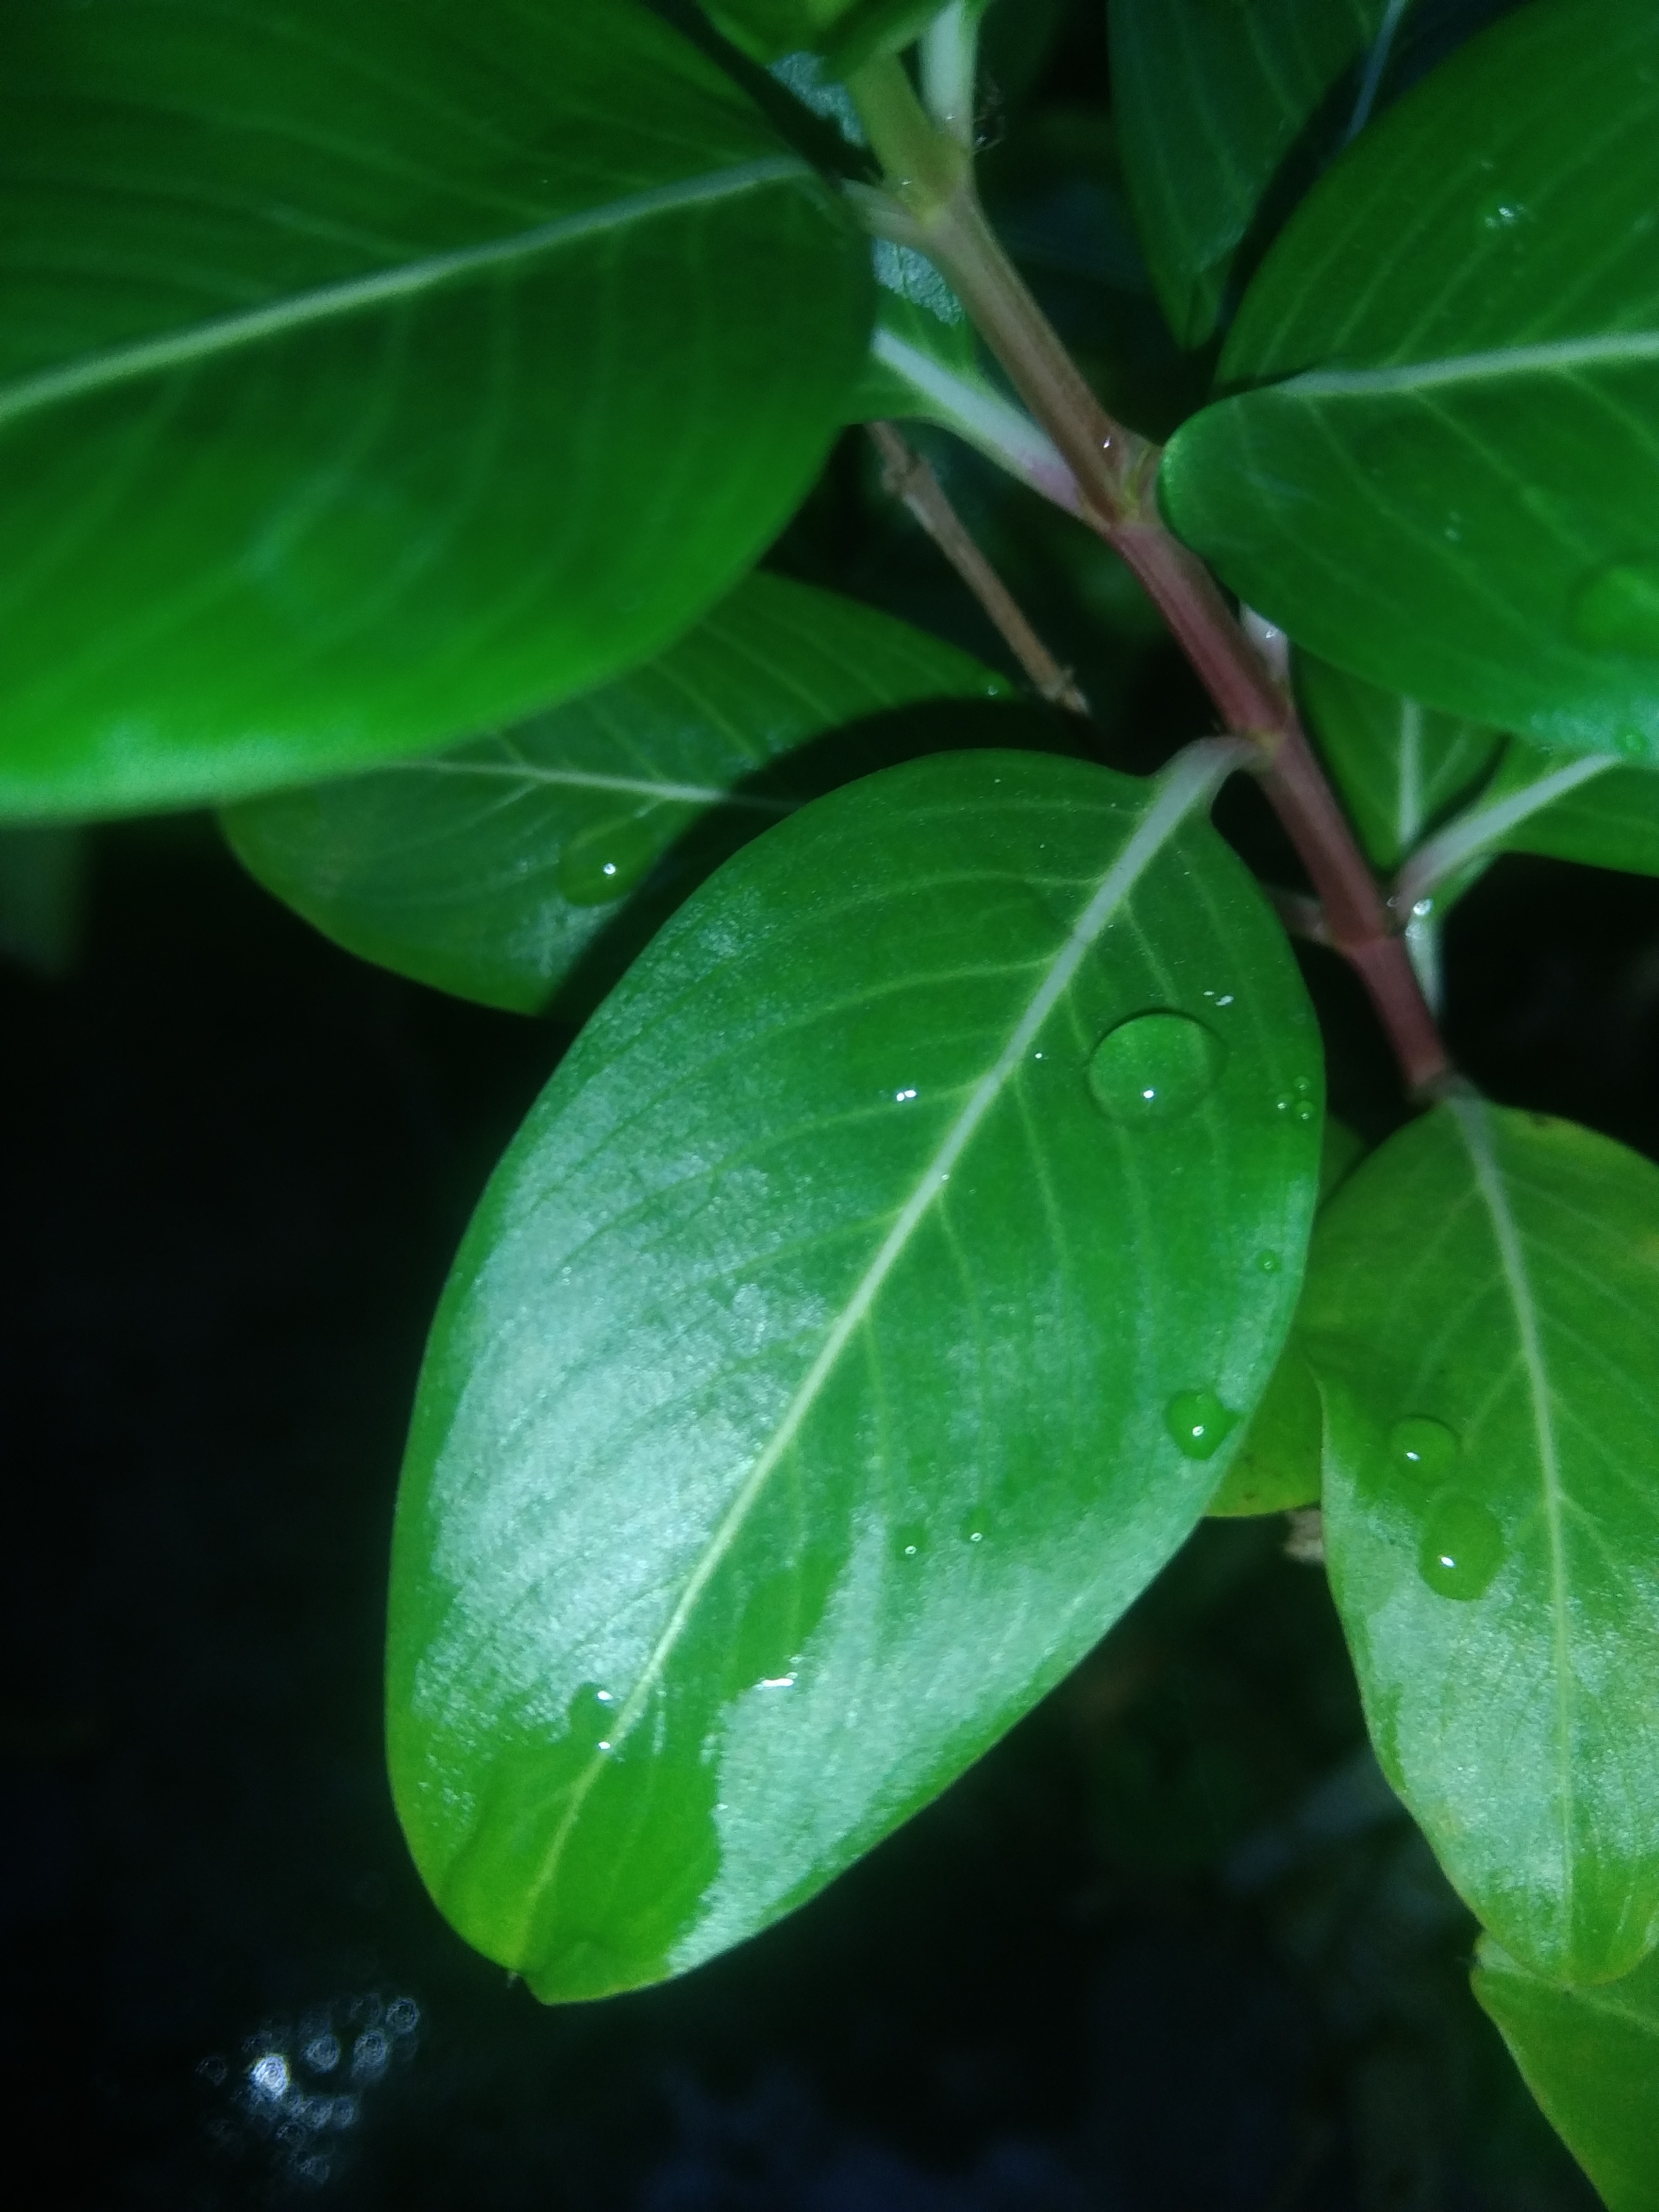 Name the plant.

rose periwinkle
